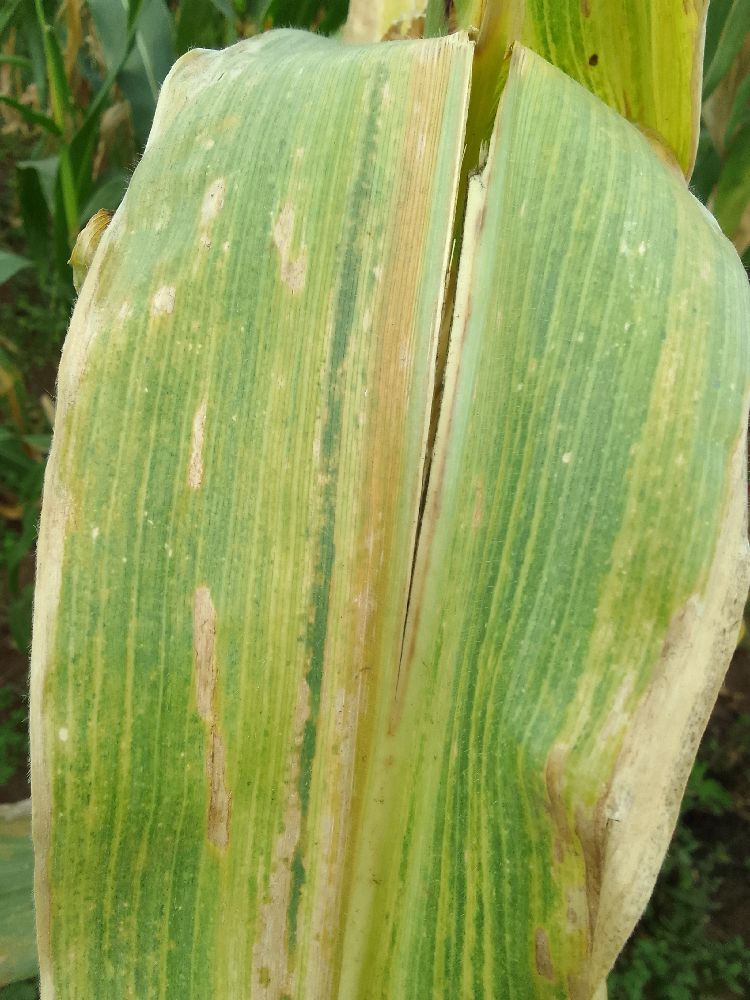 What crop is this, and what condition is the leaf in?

maize, maize lethal necrosis
